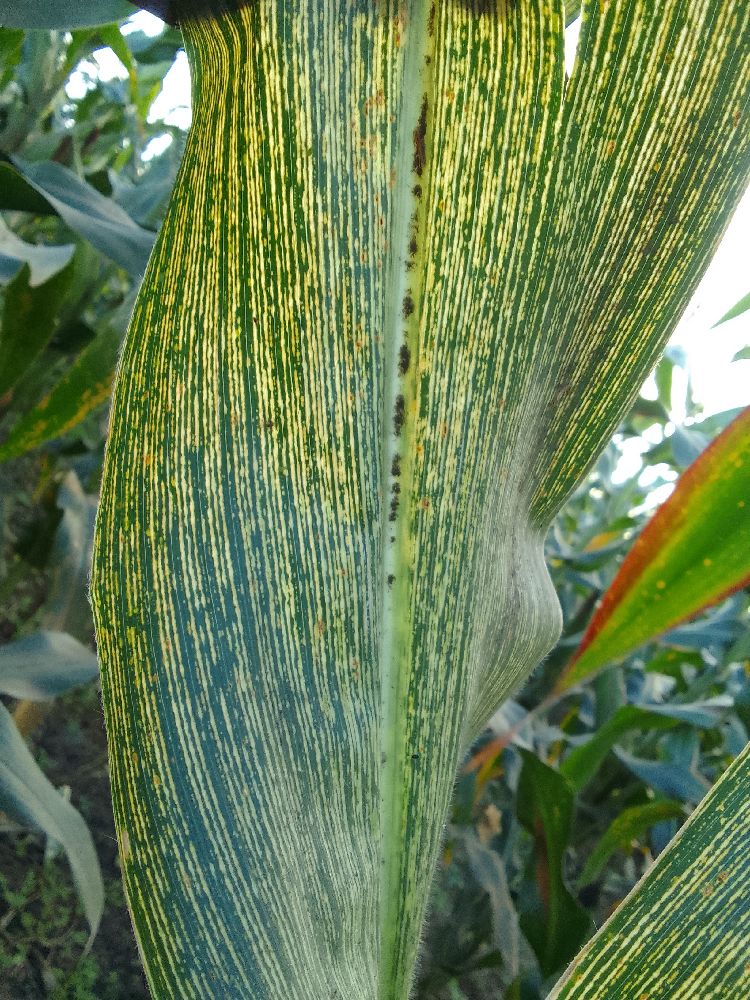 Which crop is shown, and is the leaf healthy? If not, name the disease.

maize, maize streak virus
